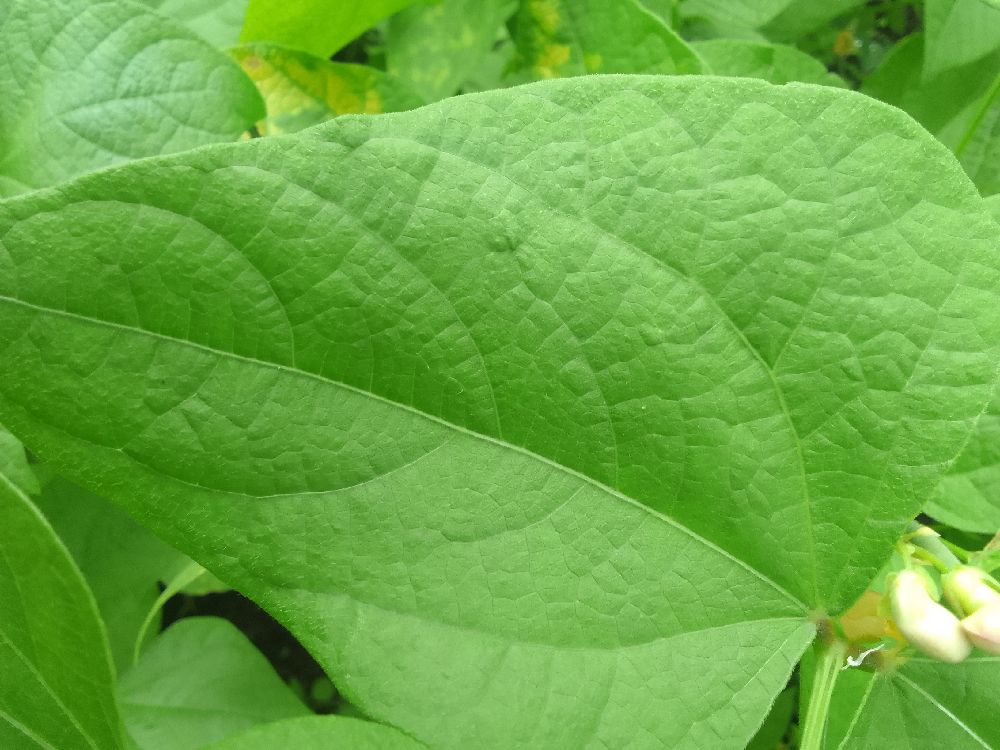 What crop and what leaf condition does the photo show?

common bean, healthy
